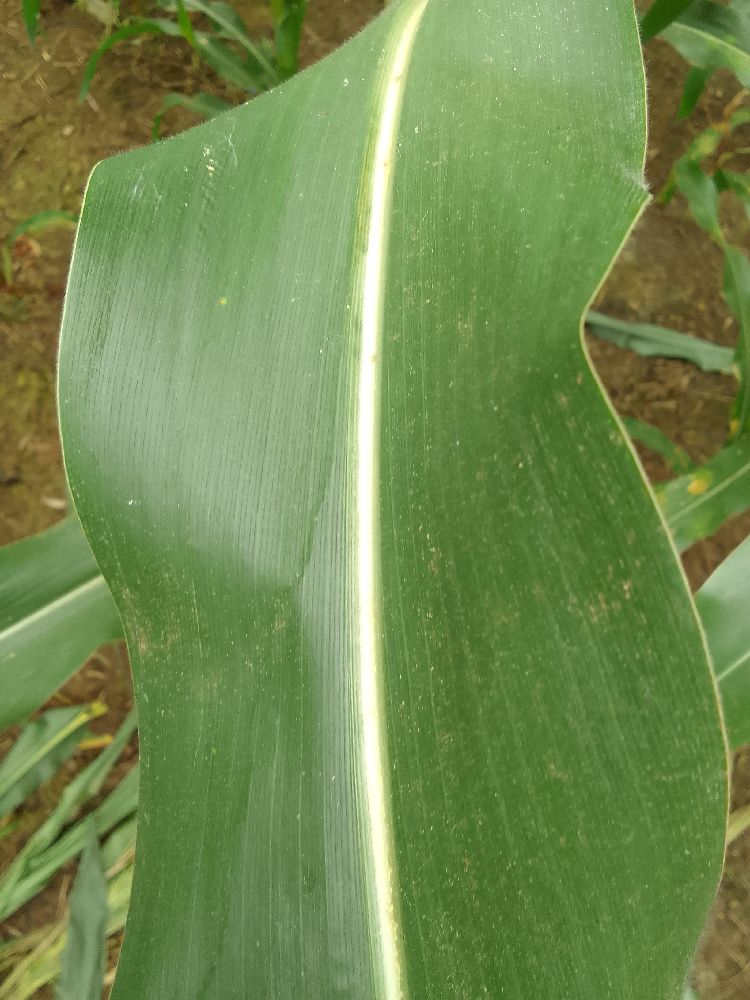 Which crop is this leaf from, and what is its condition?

maize, healthy
